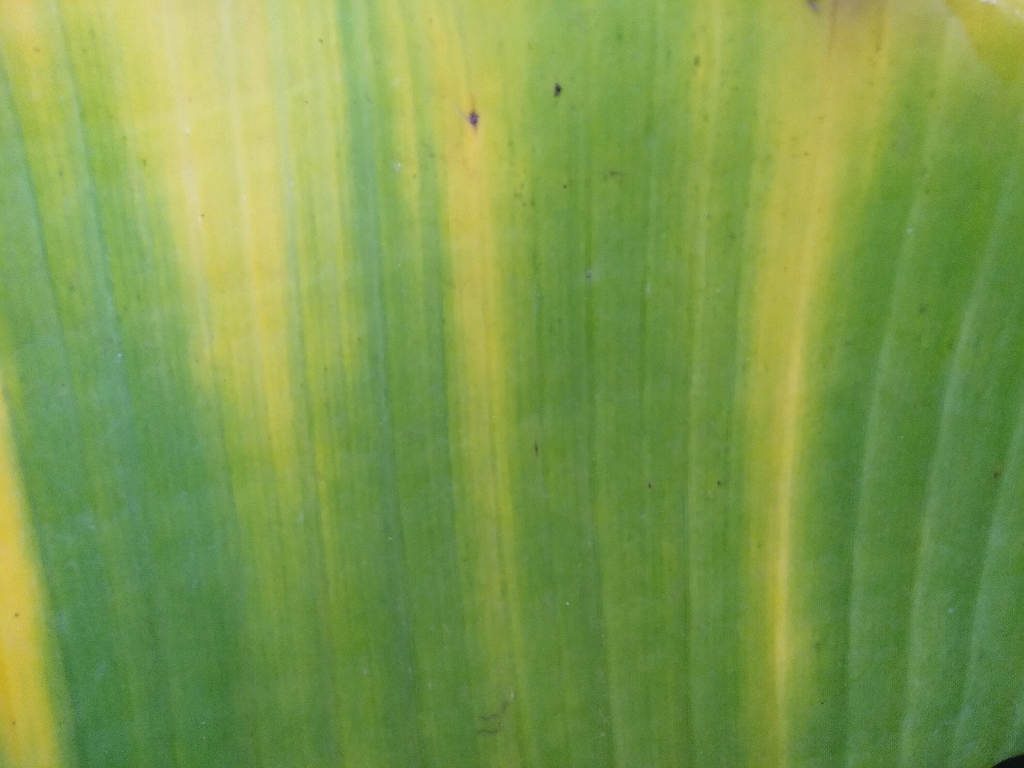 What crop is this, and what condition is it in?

banana, fusarium wilt race 1
